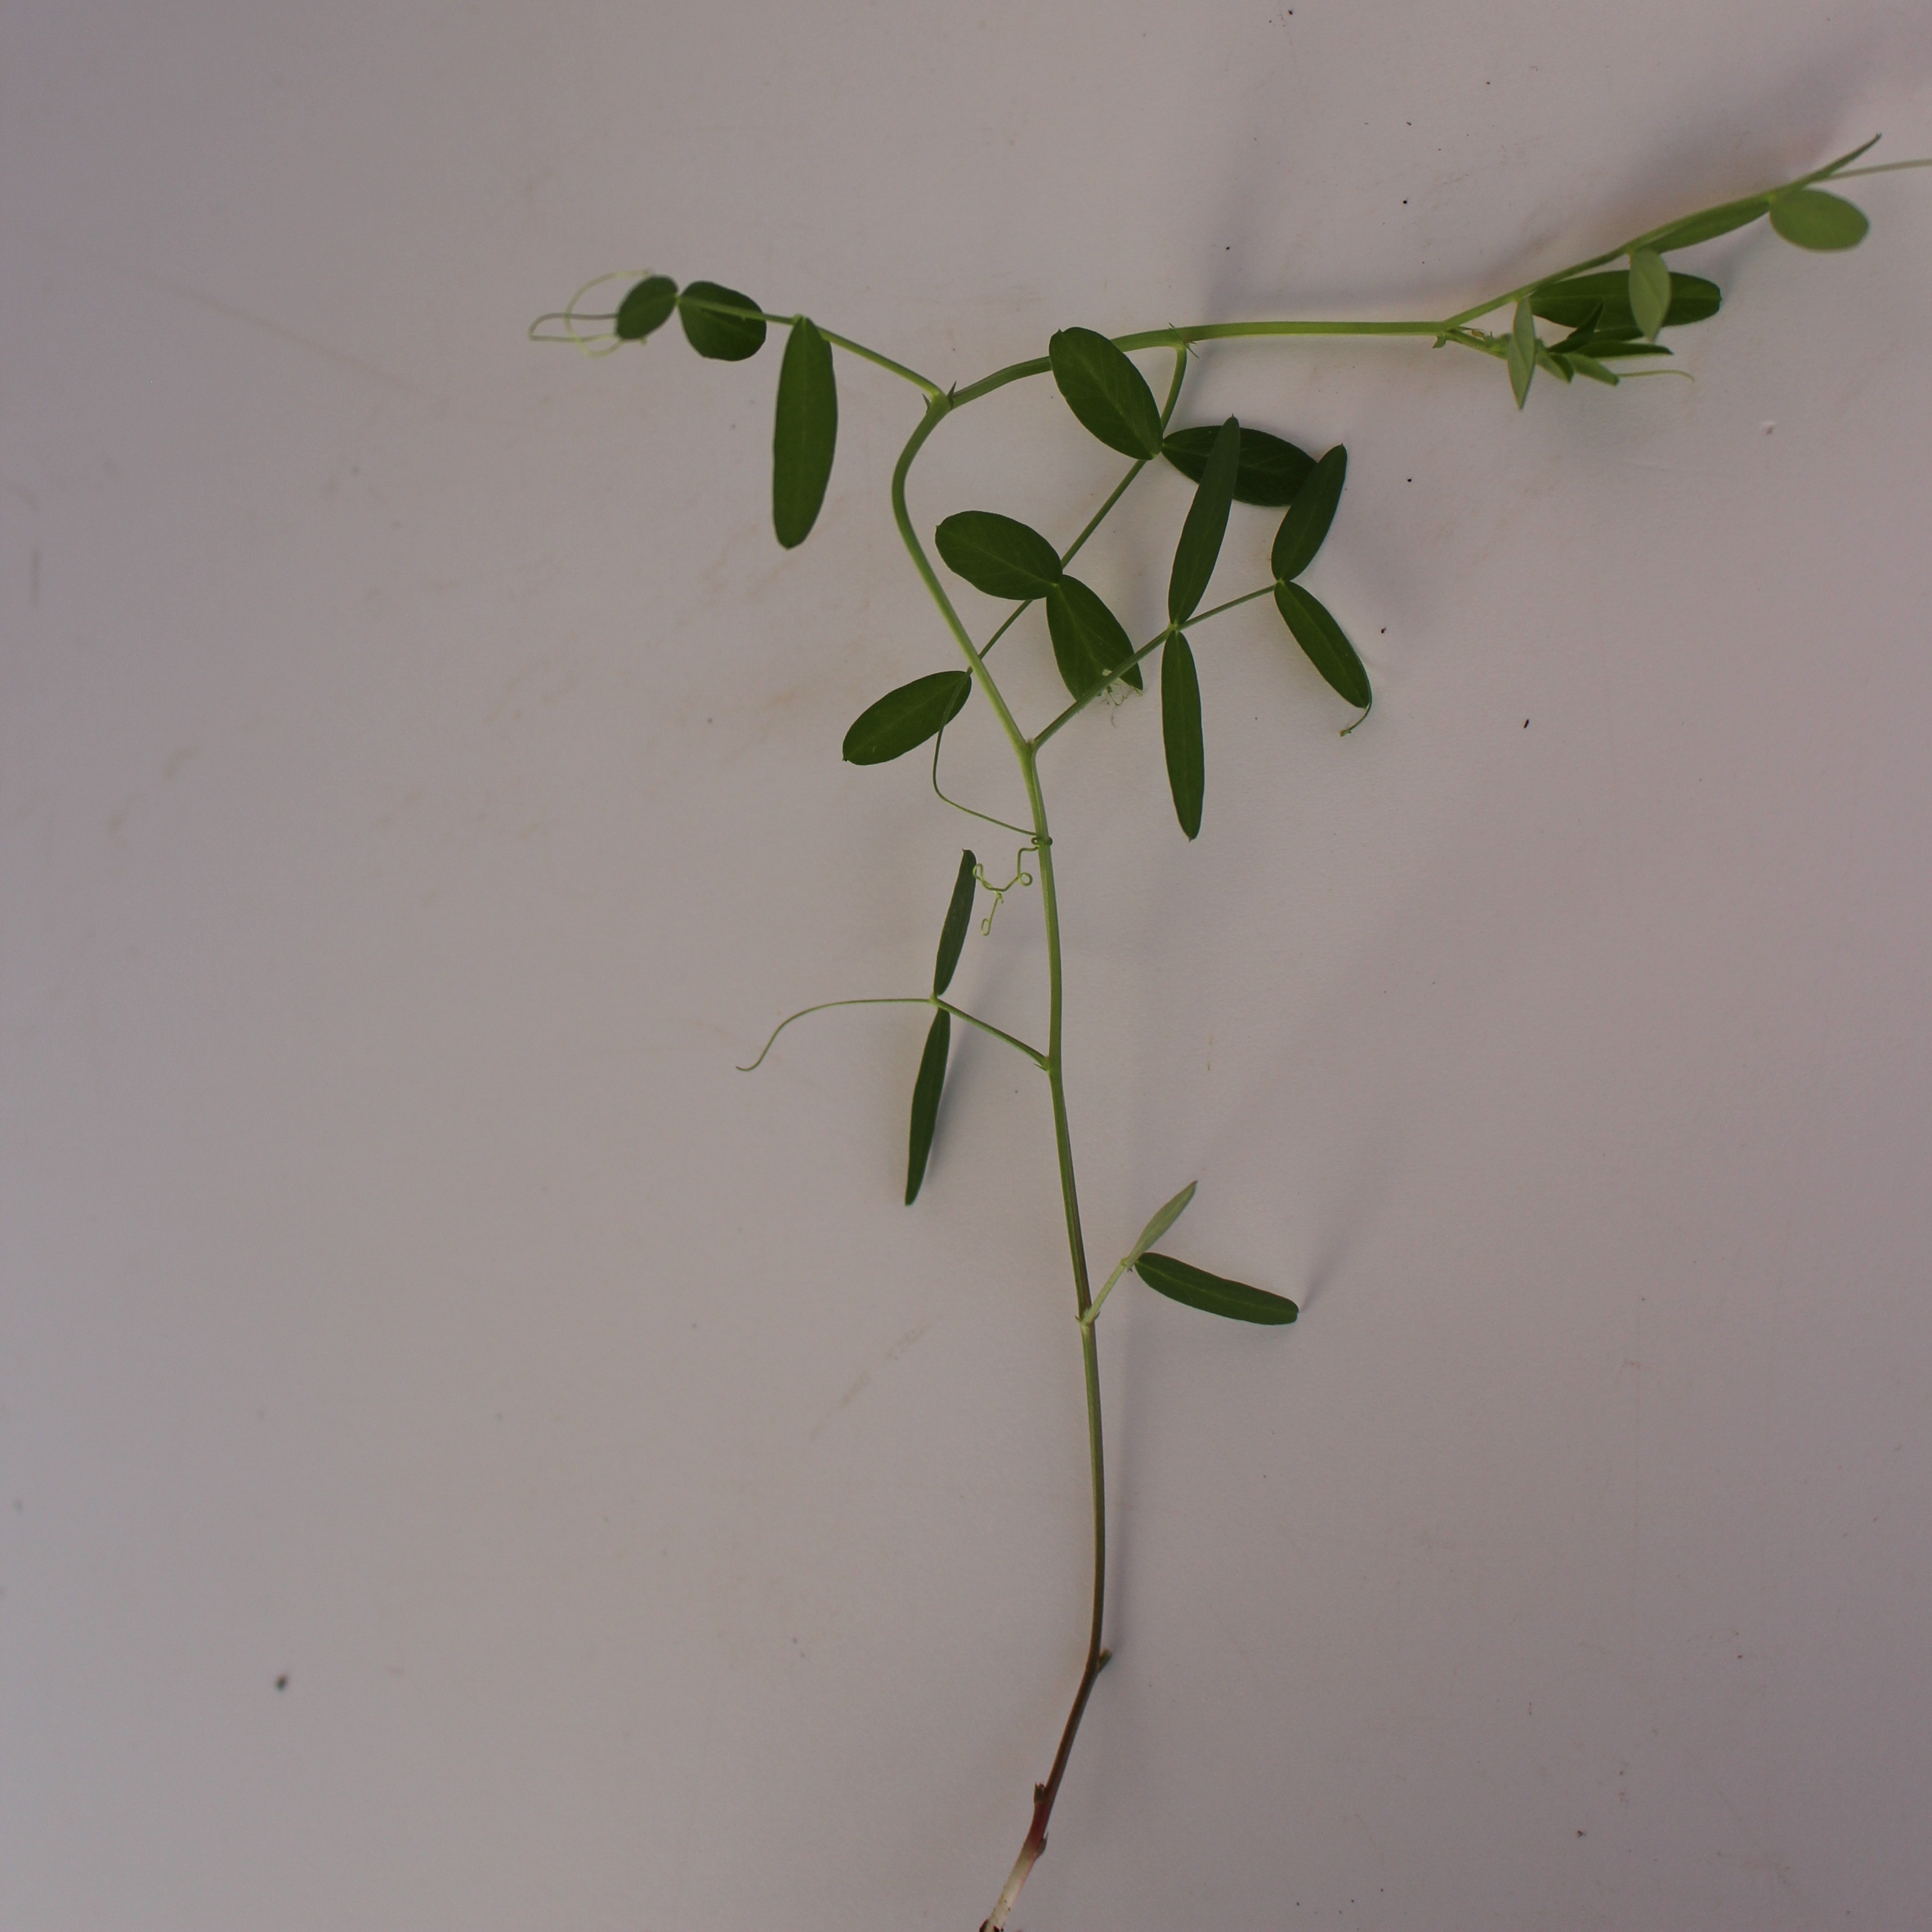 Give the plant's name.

Vicia sativa
